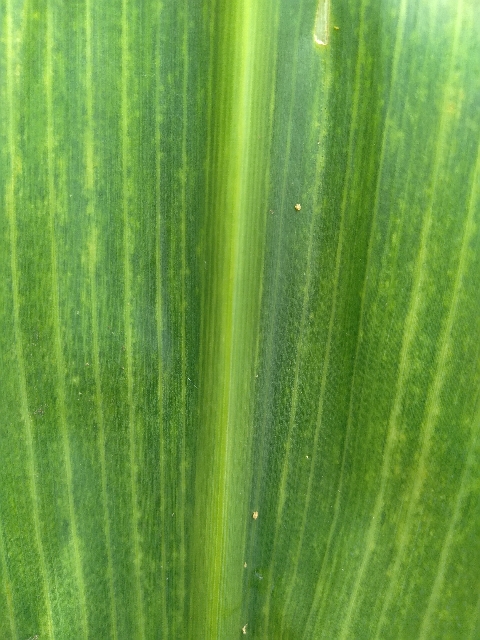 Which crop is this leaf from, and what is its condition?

maize, maize lethal necrosis
